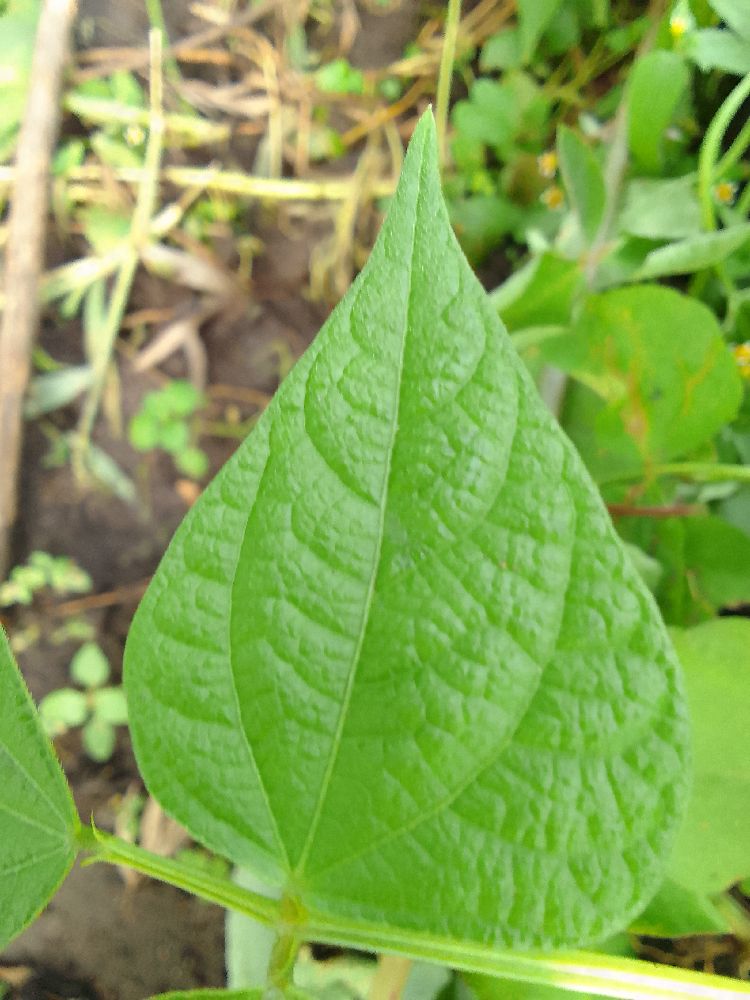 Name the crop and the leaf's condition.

common bean, healthy
